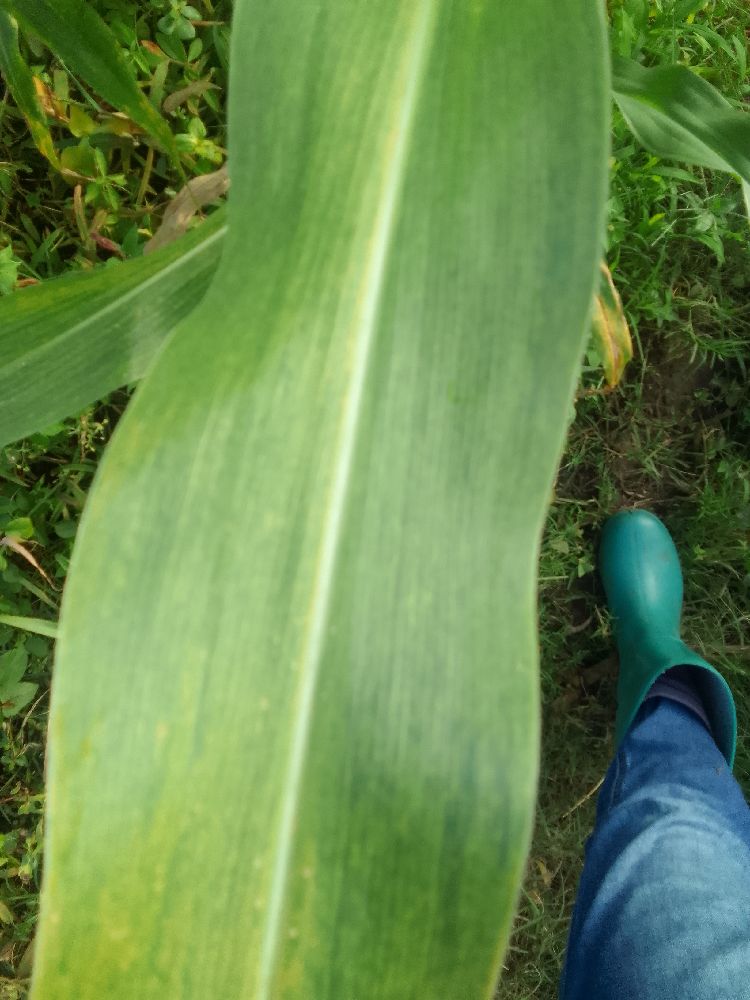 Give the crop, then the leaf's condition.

maize, maize lethal necrosis
